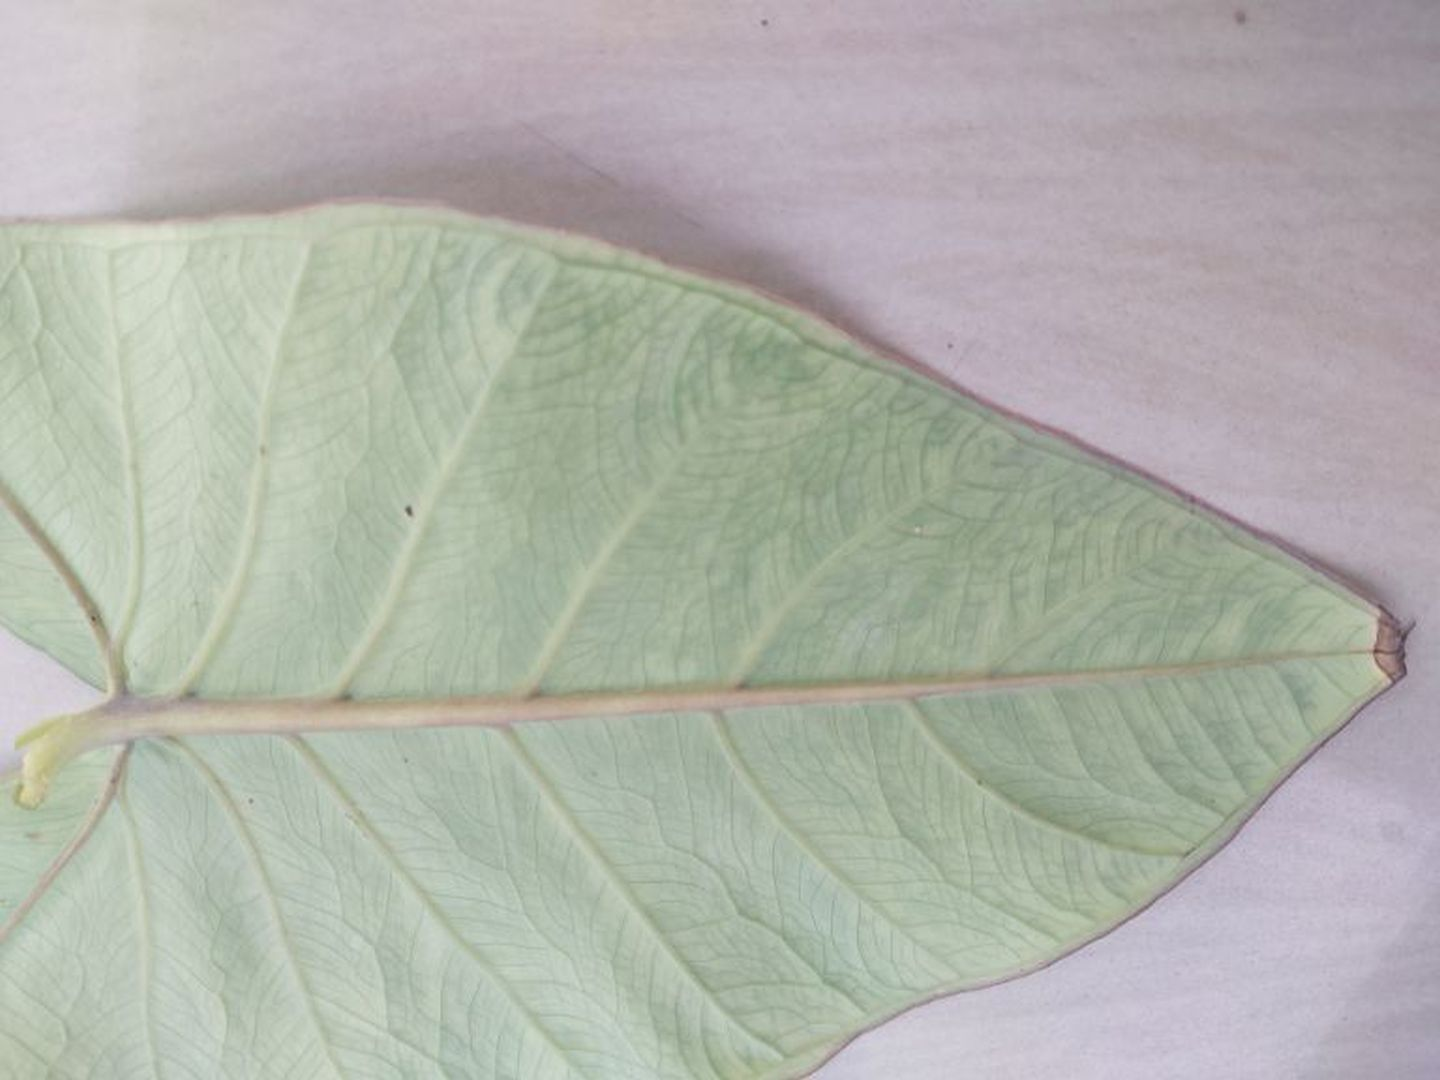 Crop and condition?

taro, mosaic
